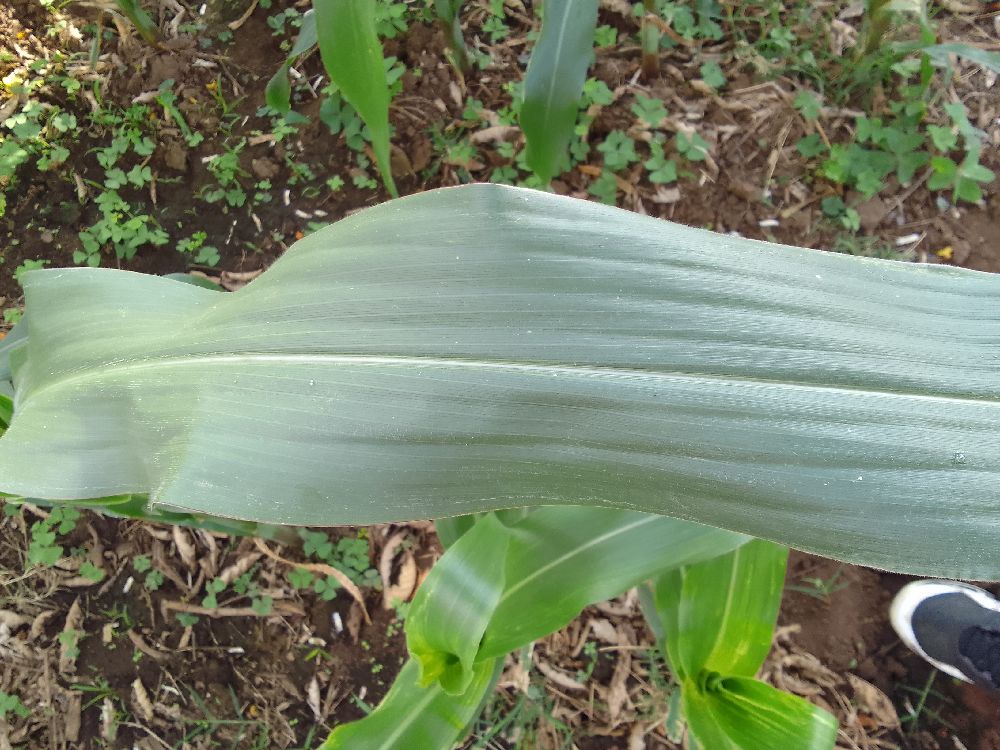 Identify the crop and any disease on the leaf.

maize, healthy
